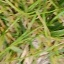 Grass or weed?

grass
